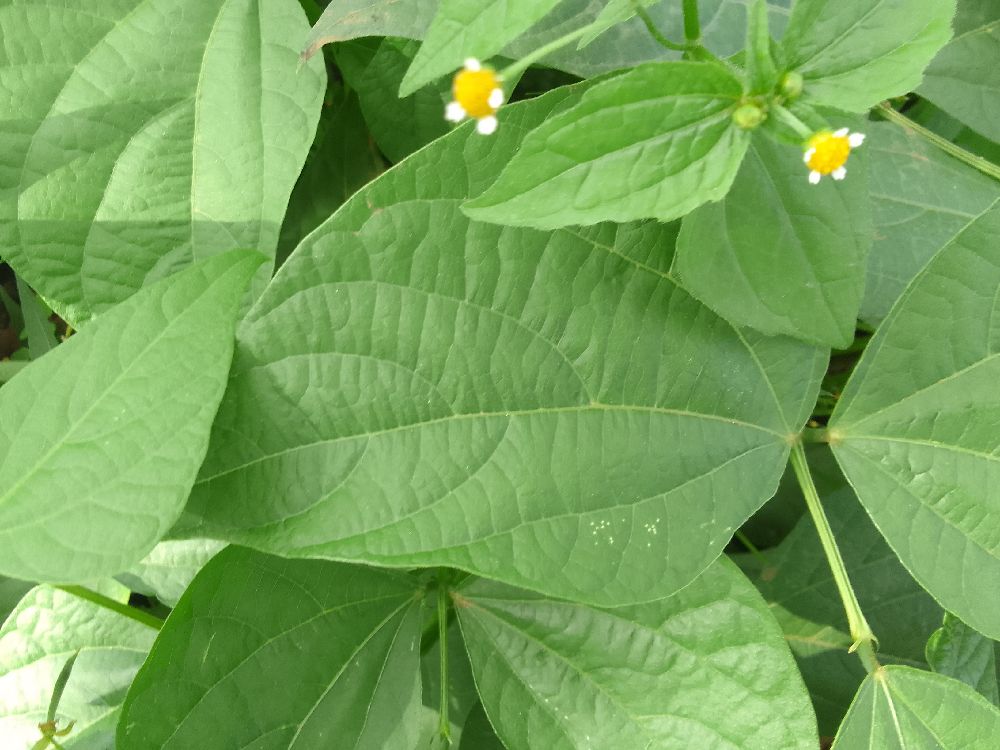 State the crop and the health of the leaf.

common bean, healthy
